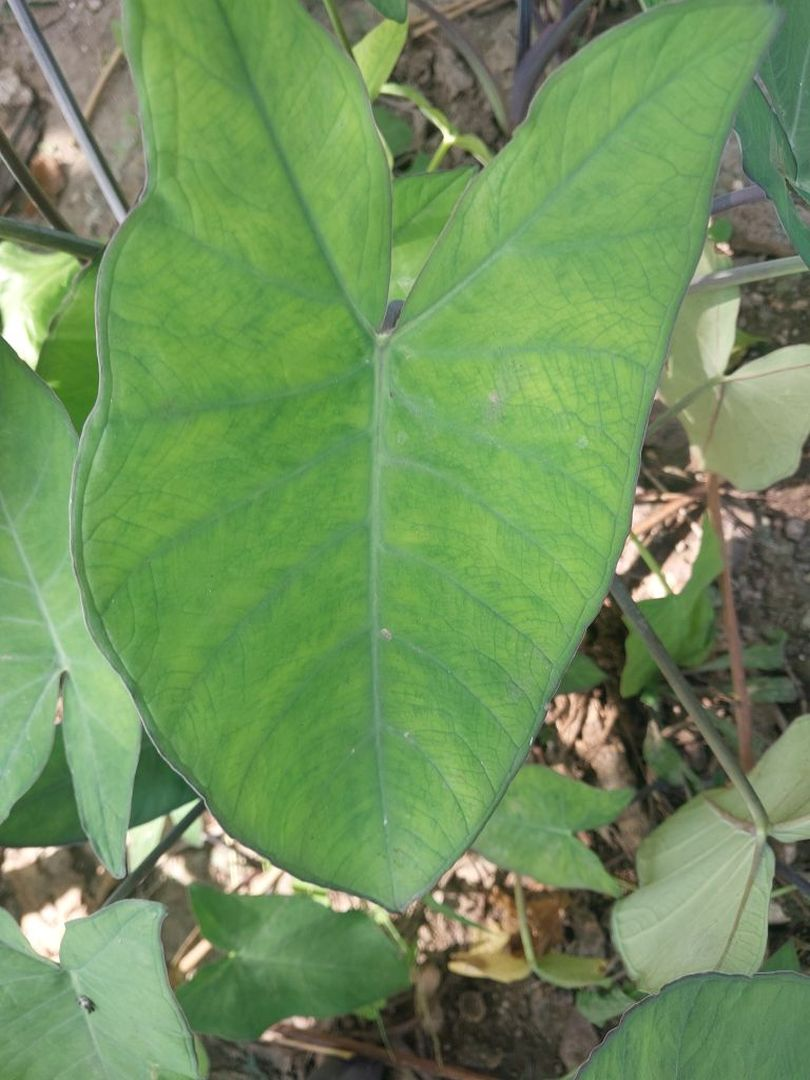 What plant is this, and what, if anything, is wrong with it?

taro, mosaic
